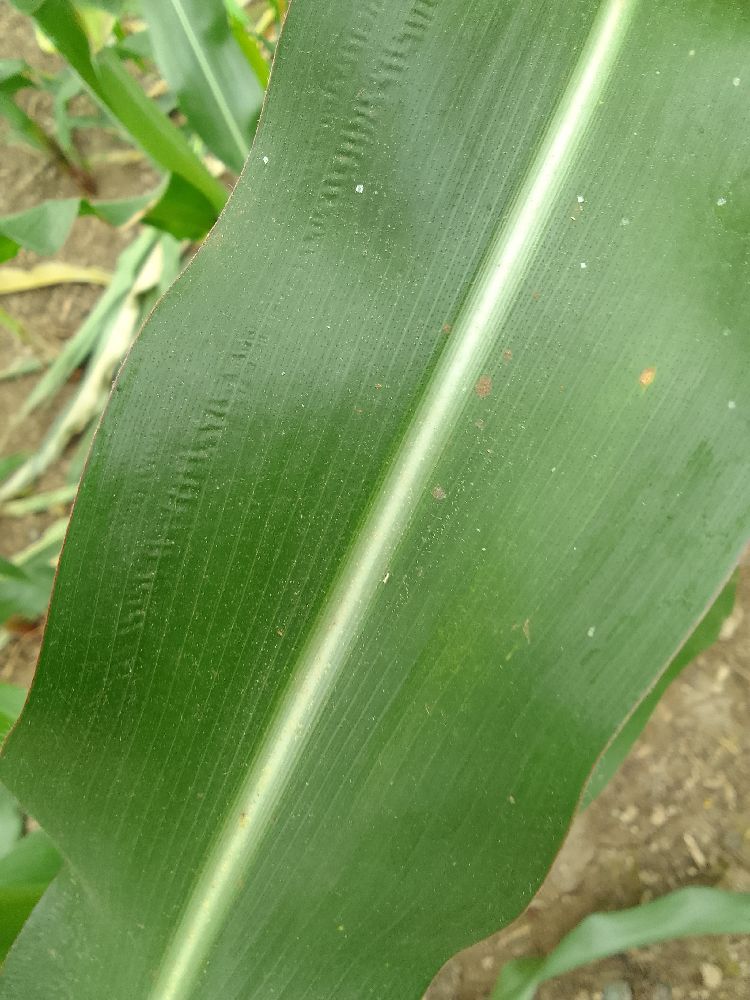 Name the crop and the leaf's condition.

maize, healthy
